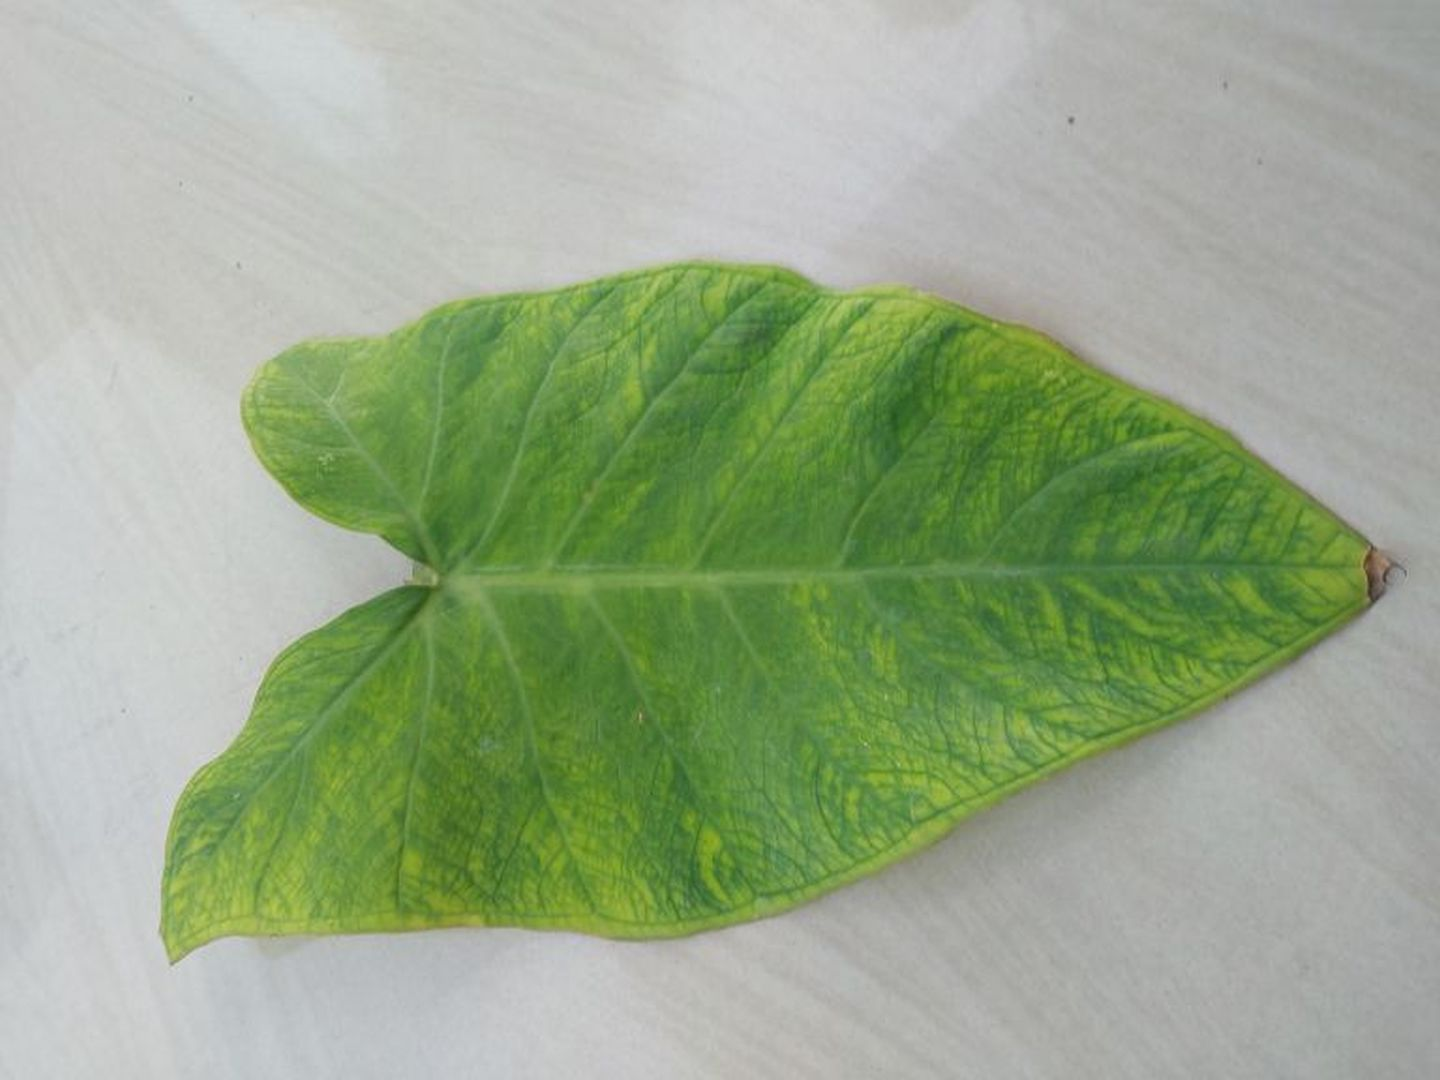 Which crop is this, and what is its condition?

taro, mosaic
